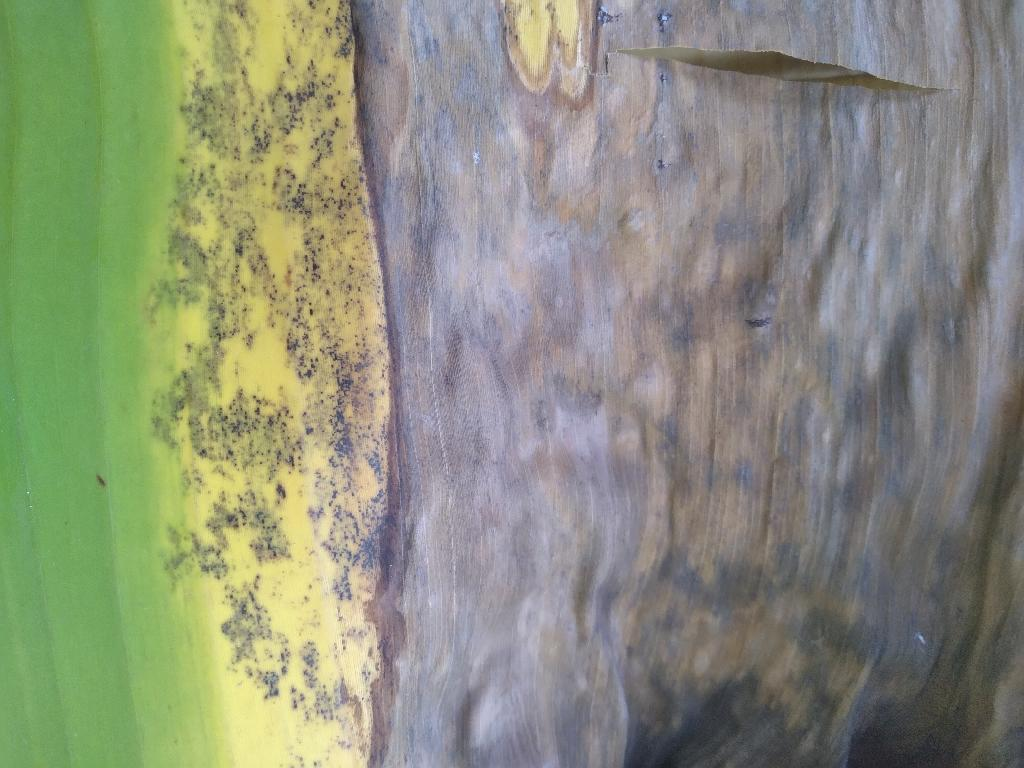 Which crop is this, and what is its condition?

banana, black sigatoka
